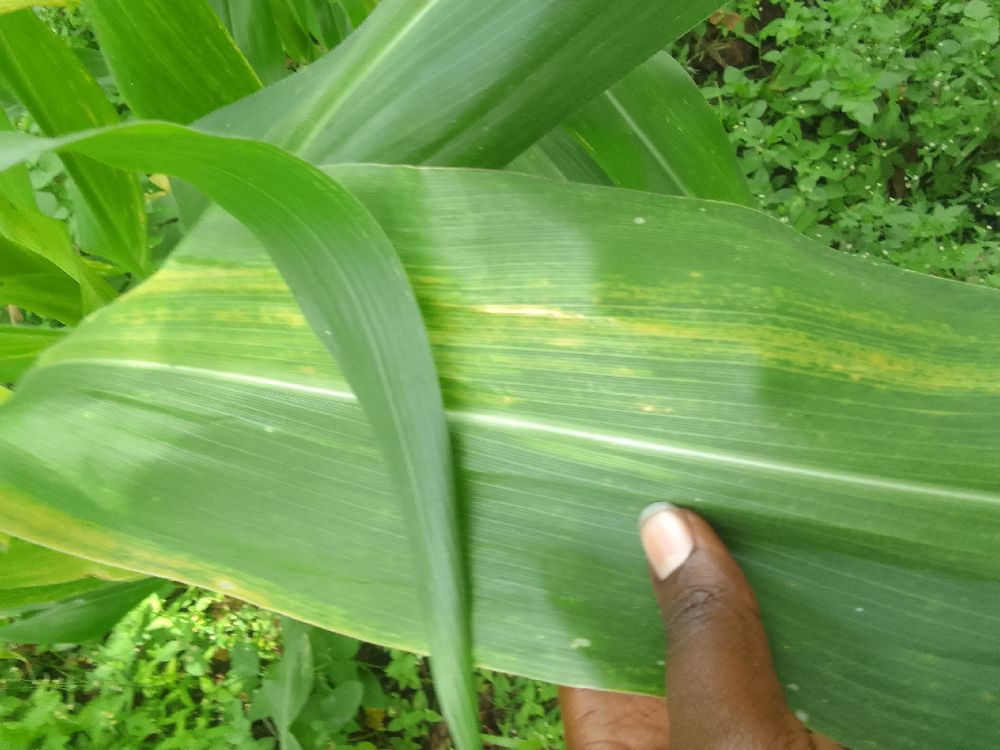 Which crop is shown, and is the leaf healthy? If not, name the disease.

maize, maize lethal necrosis
